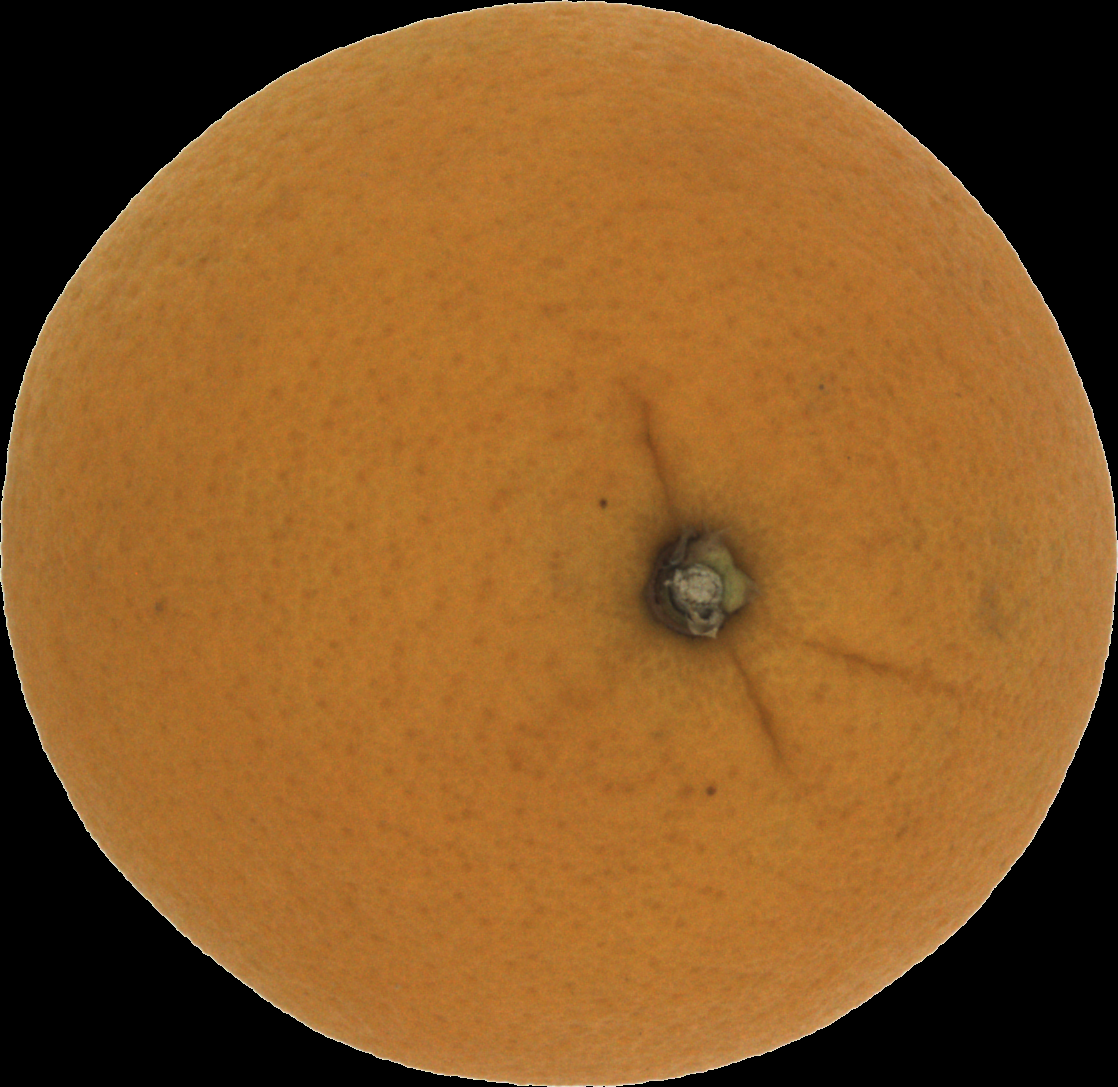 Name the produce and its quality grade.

orange, good
